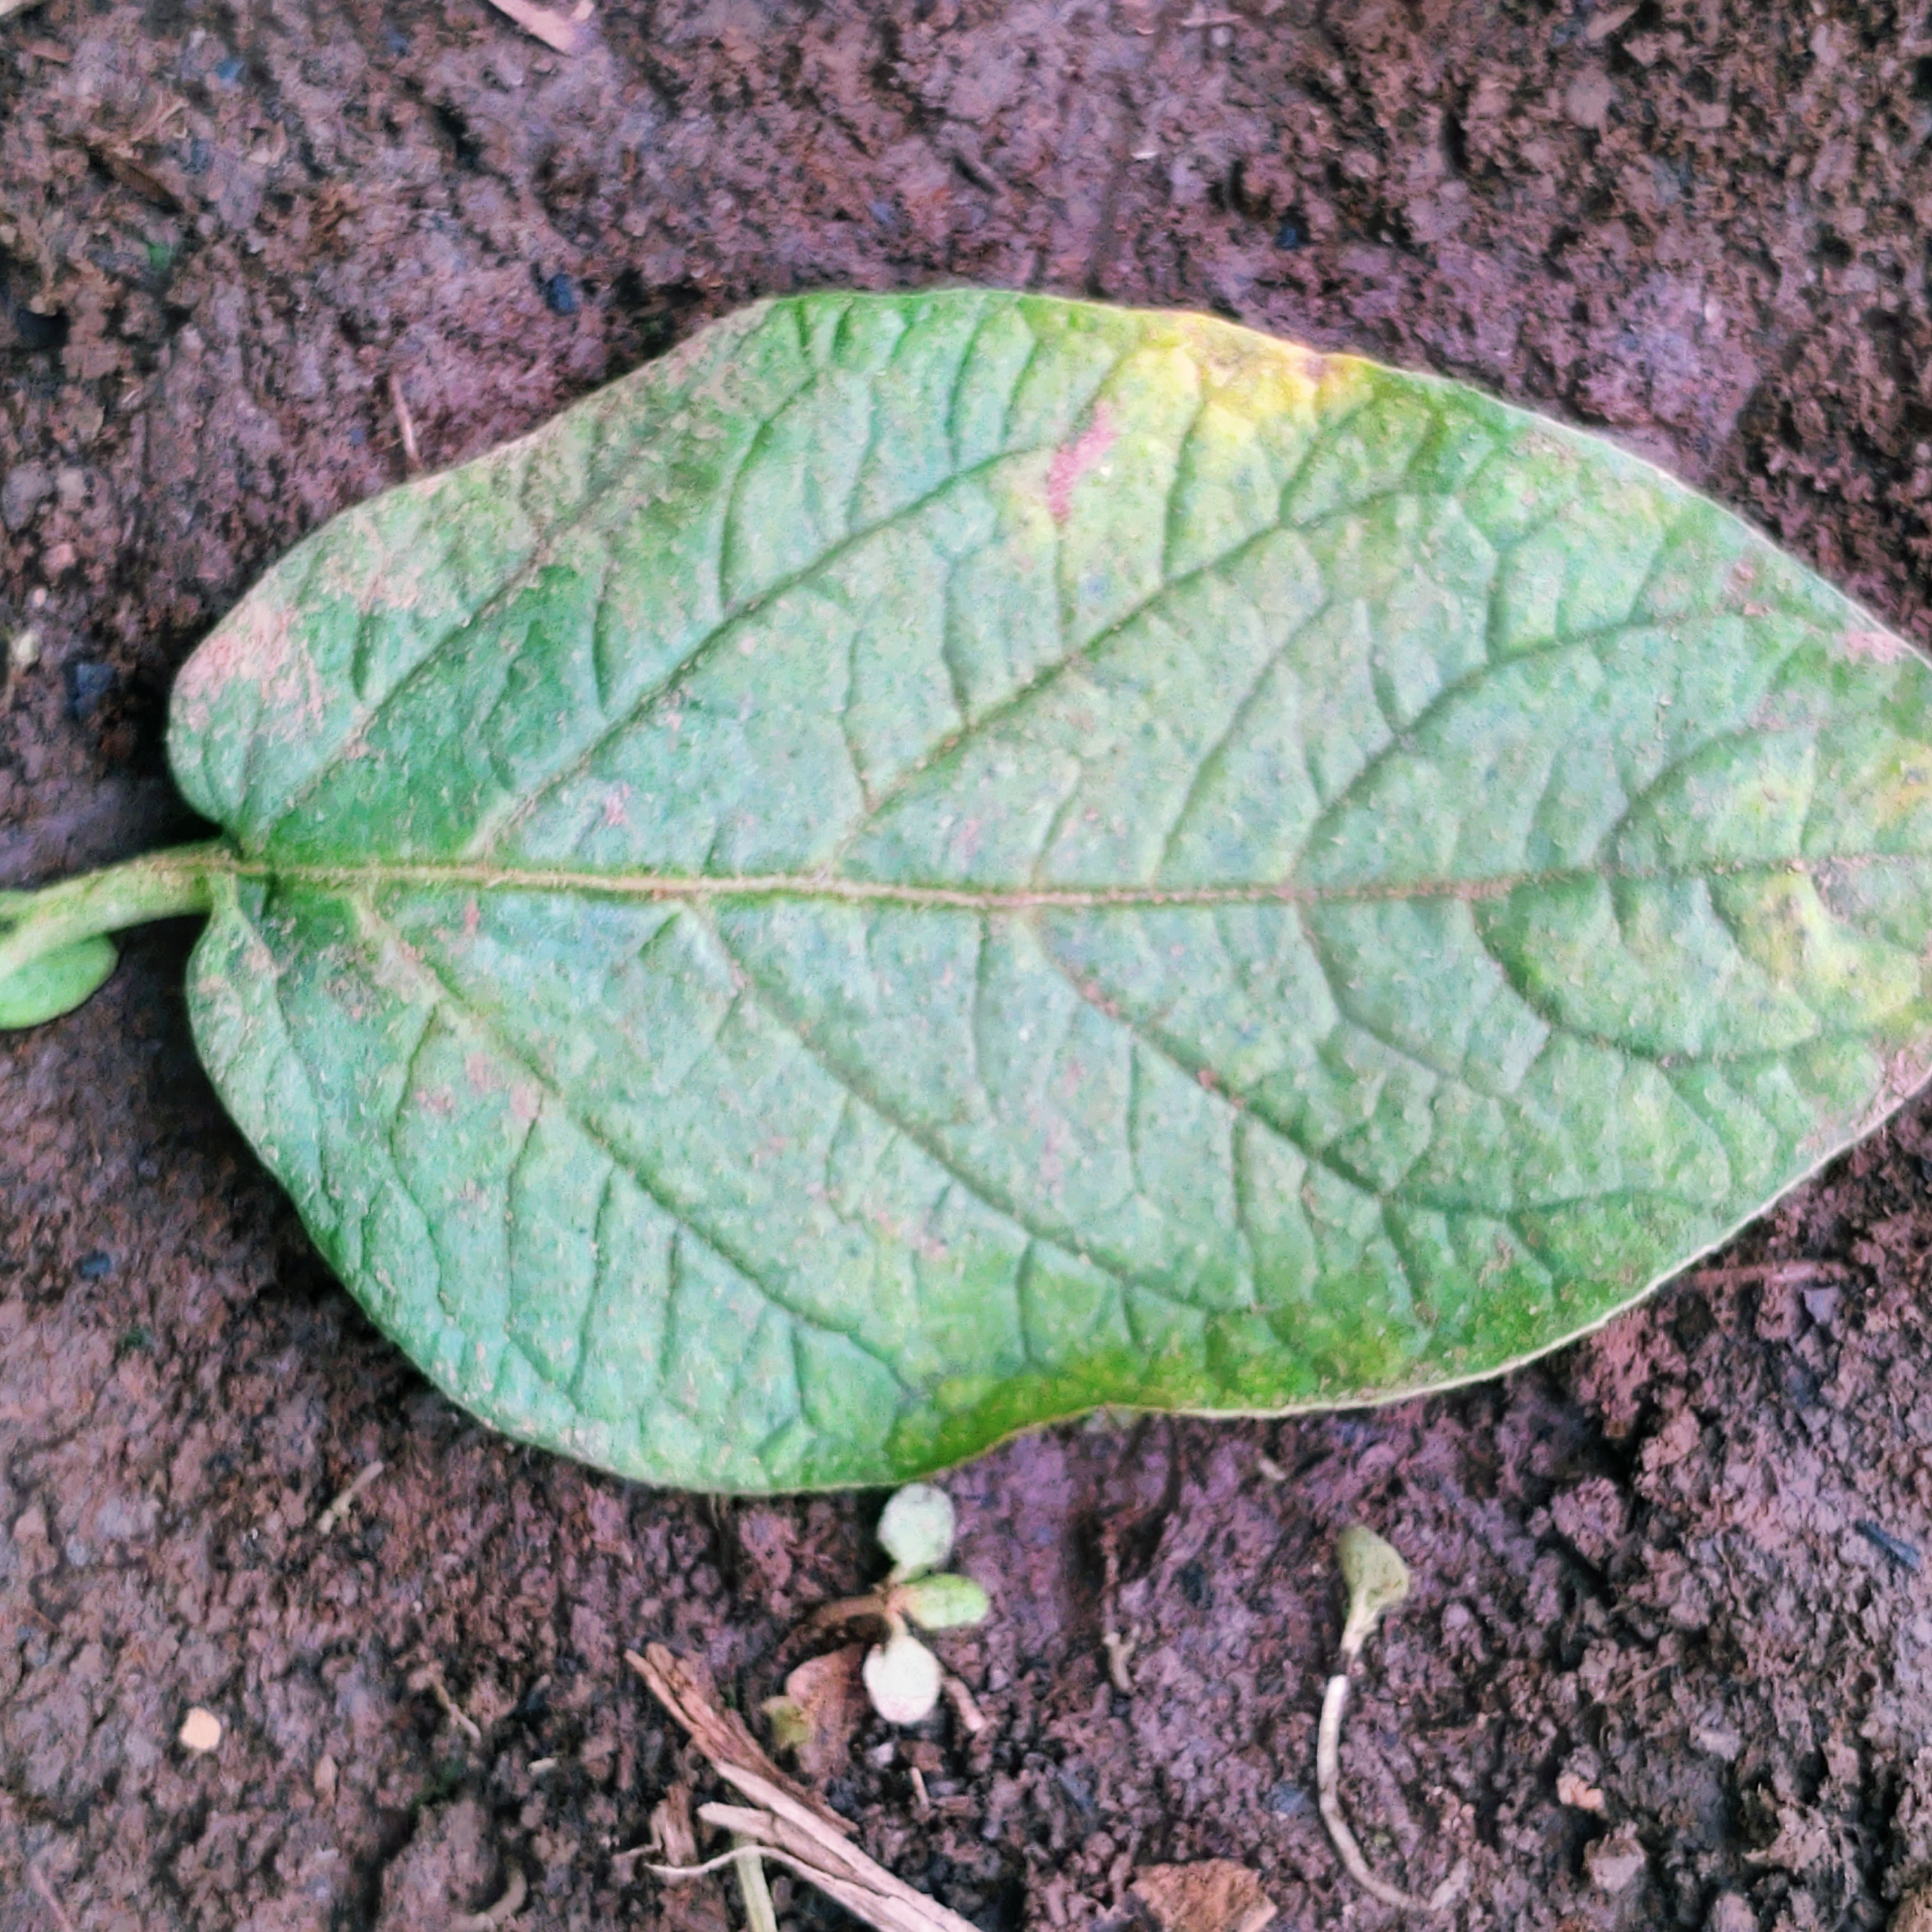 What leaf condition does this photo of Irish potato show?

late blight
